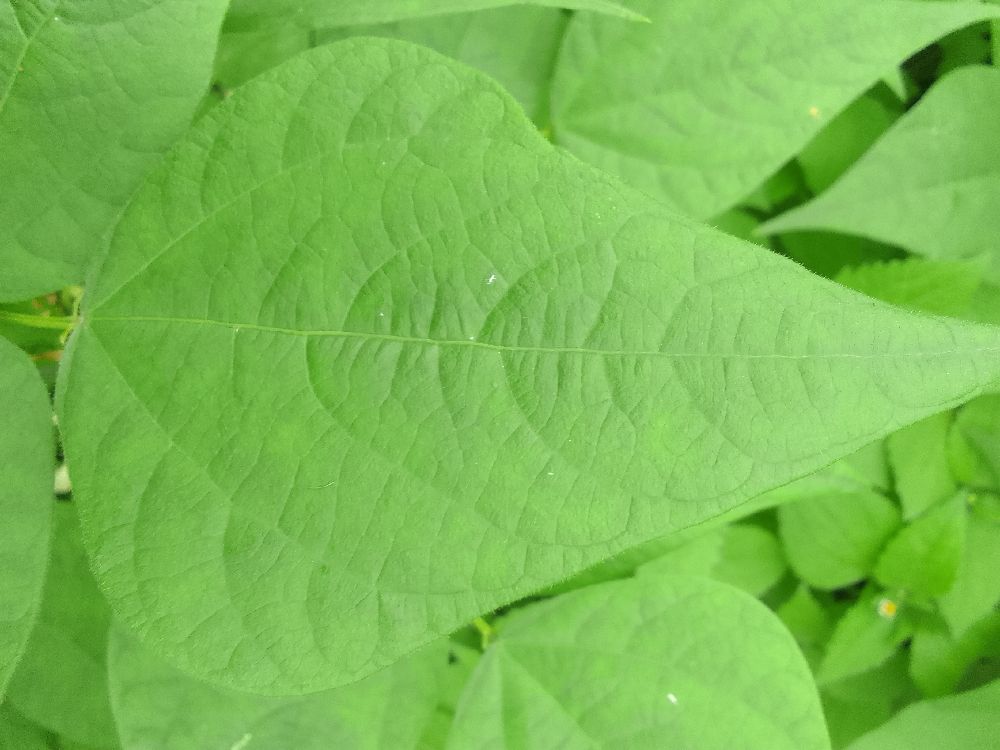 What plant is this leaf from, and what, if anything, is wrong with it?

common bean, healthy
